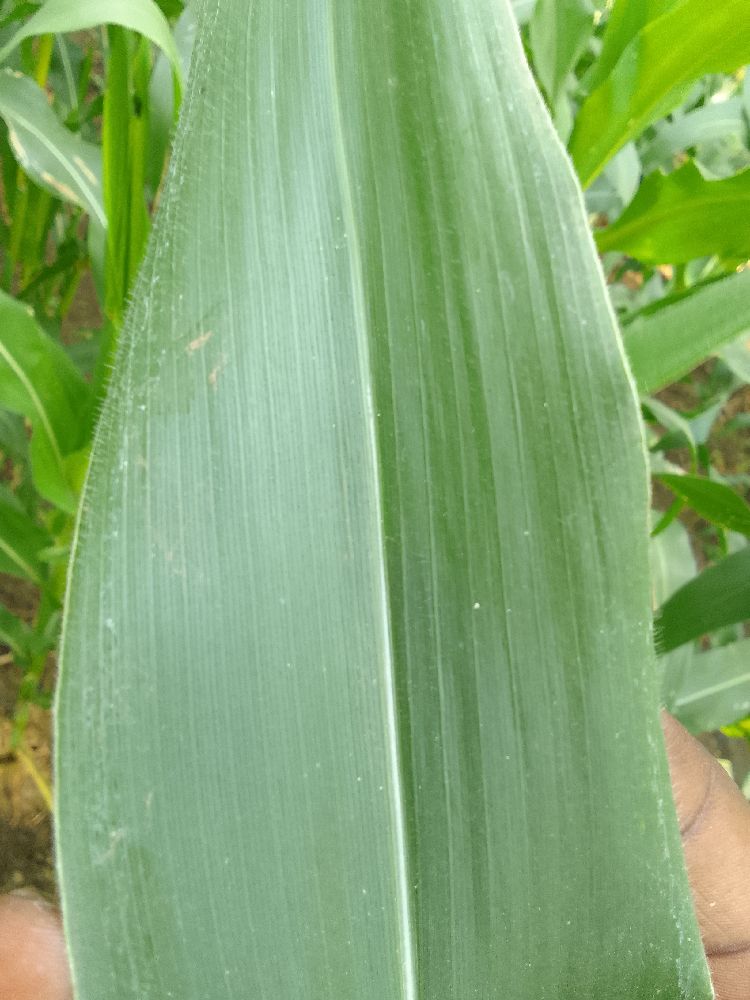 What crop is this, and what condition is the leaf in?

maize, healthy
